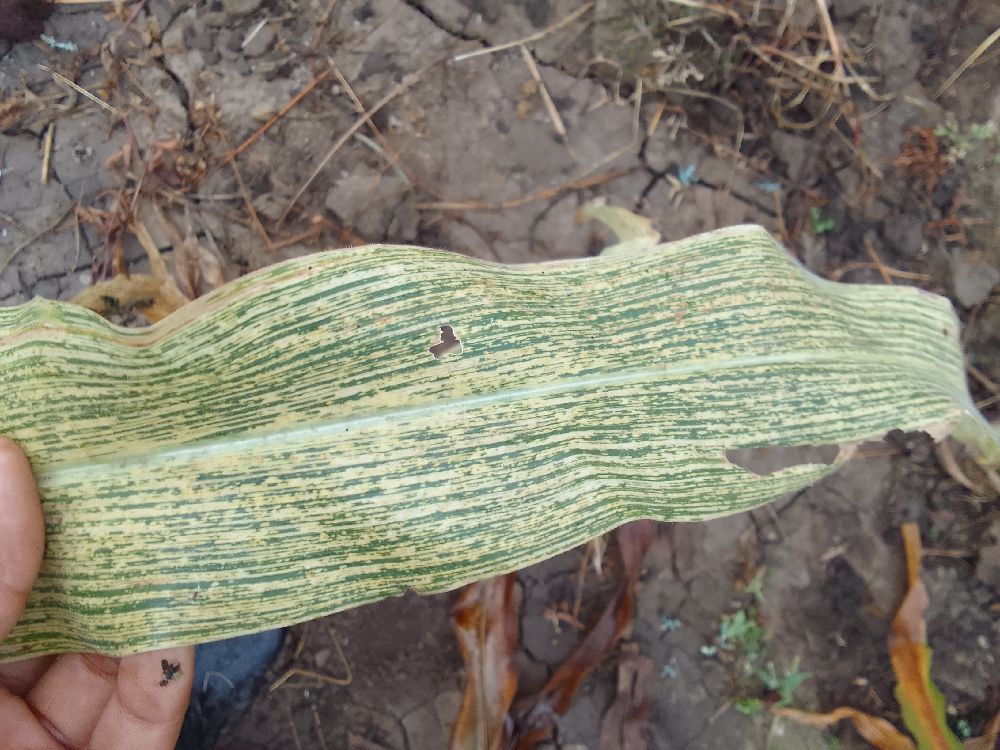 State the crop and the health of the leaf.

maize, maize streak virus
